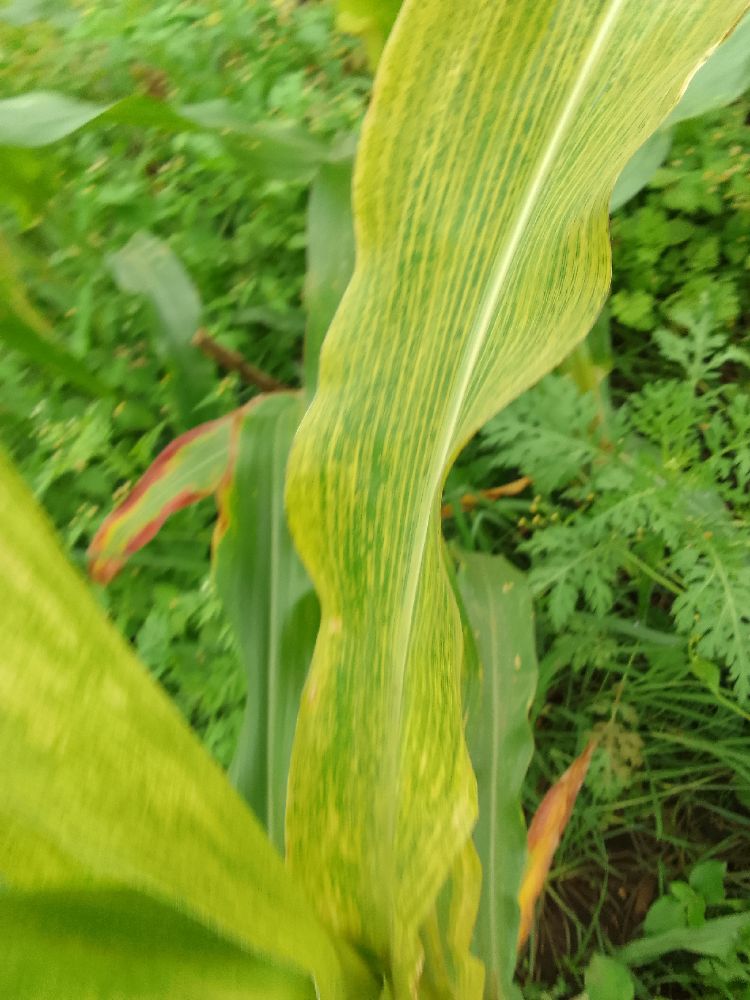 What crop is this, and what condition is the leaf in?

maize, maize lethal necrosis
